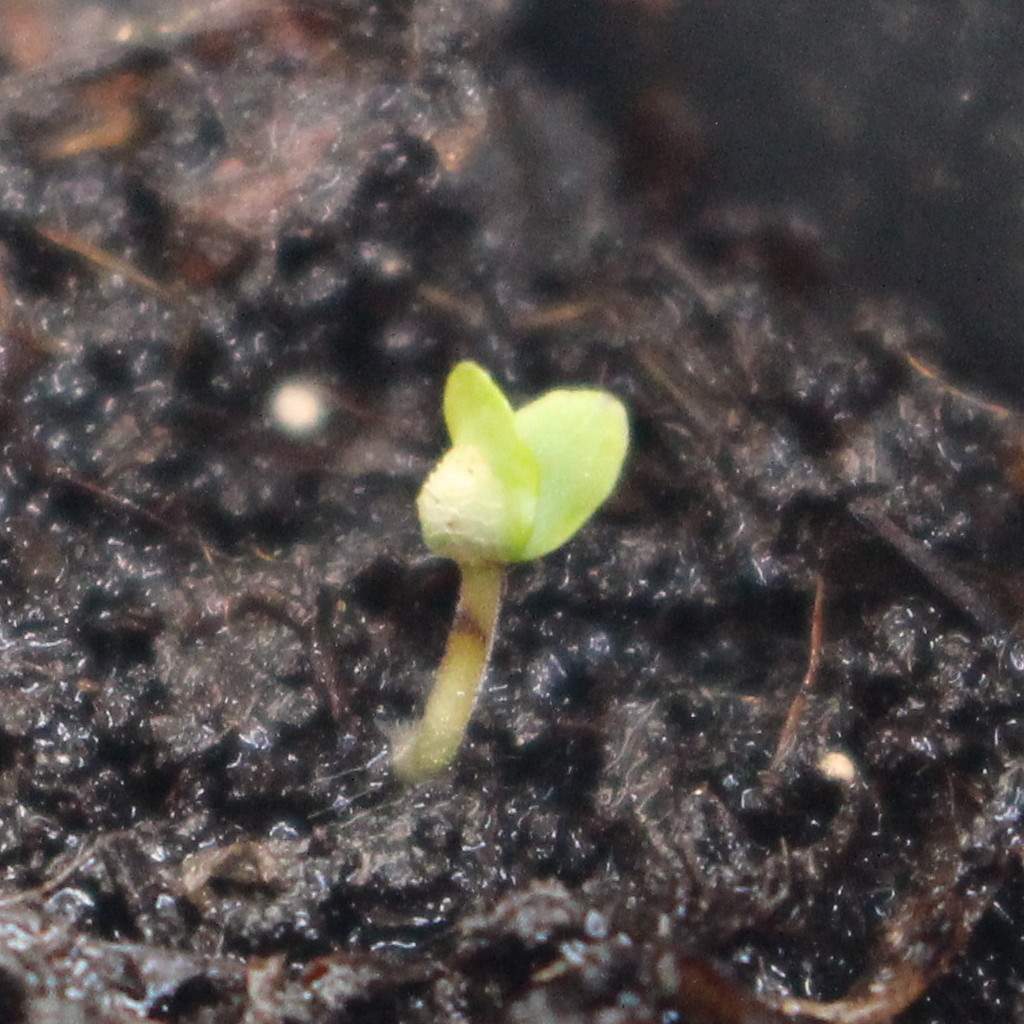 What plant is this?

Veronica persica
